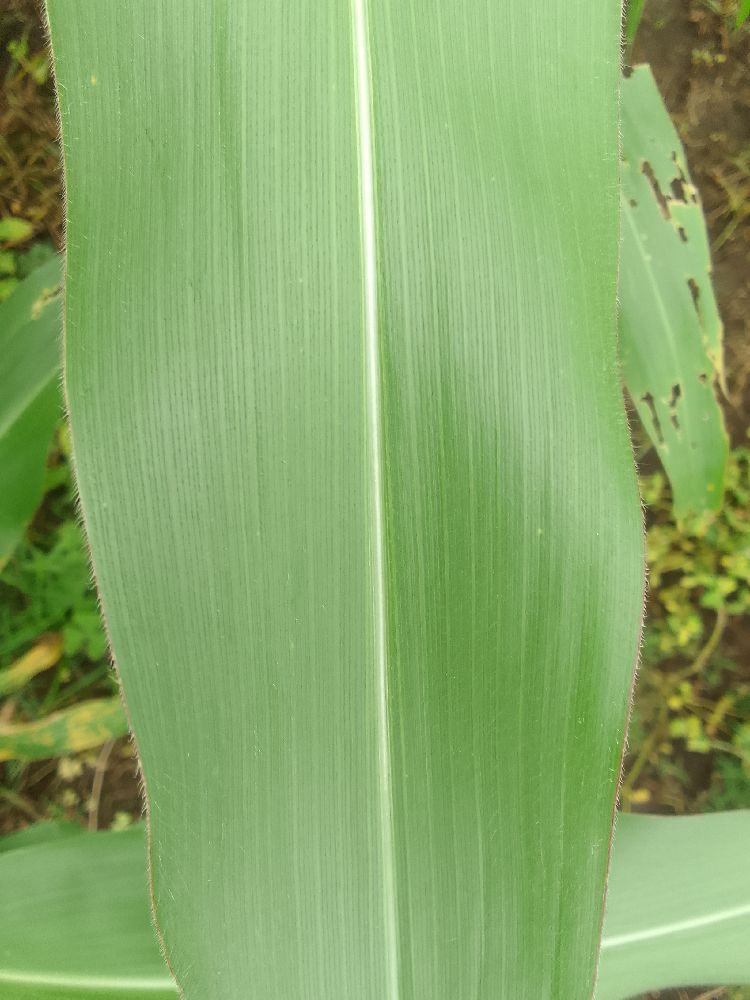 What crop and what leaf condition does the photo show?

maize, healthy
